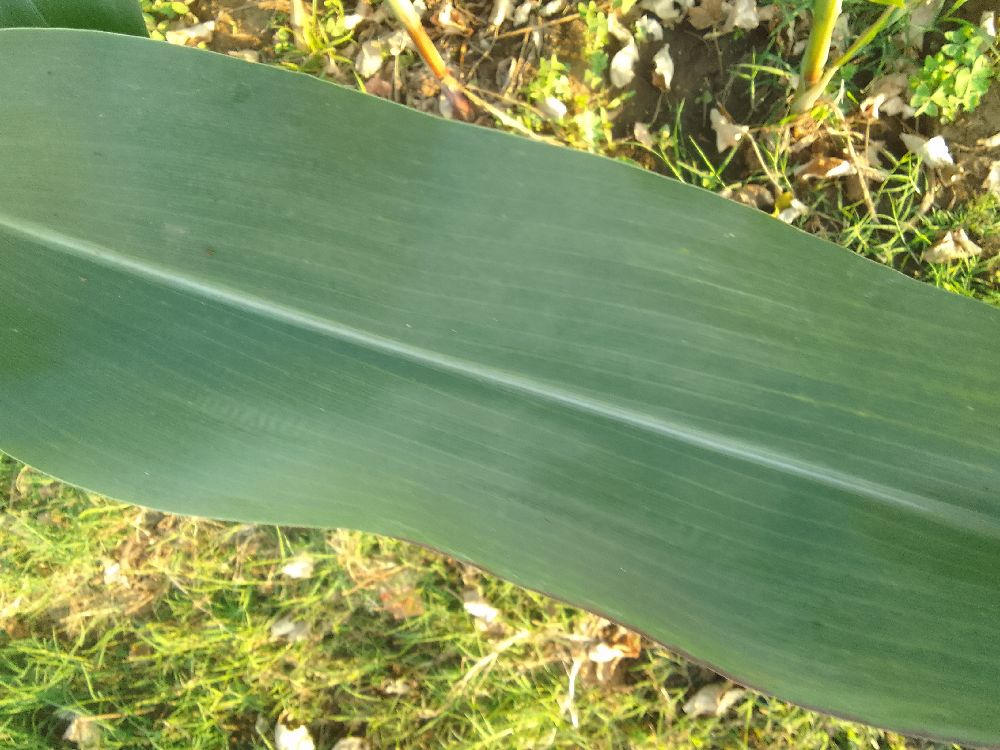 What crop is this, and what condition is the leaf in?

maize, healthy
